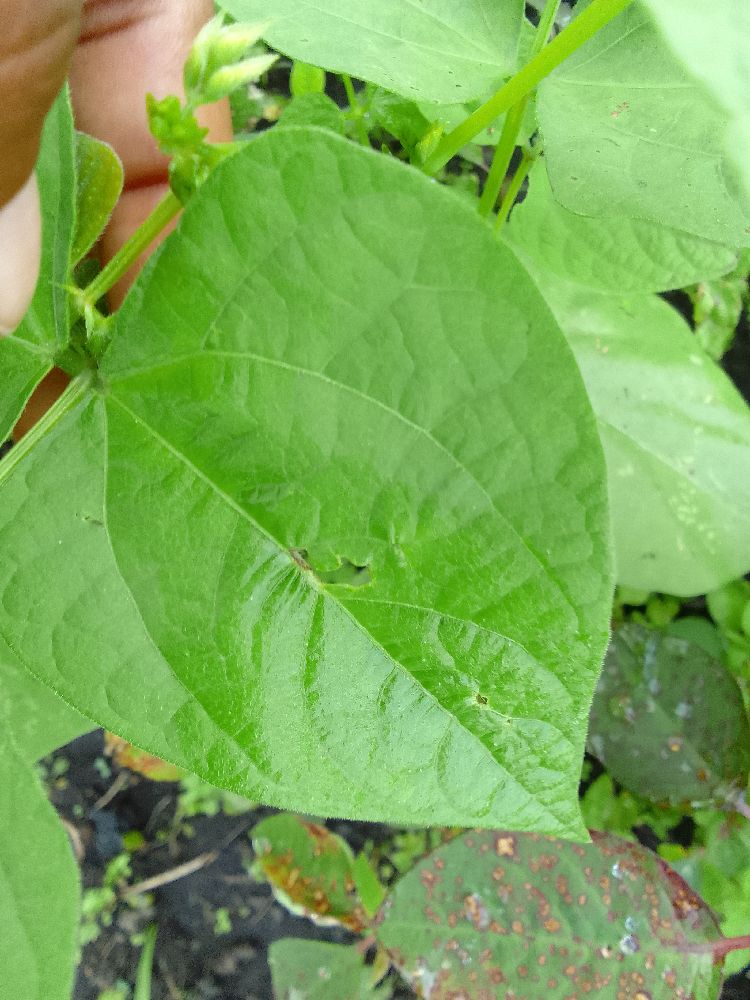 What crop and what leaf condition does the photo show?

common bean, healthy
